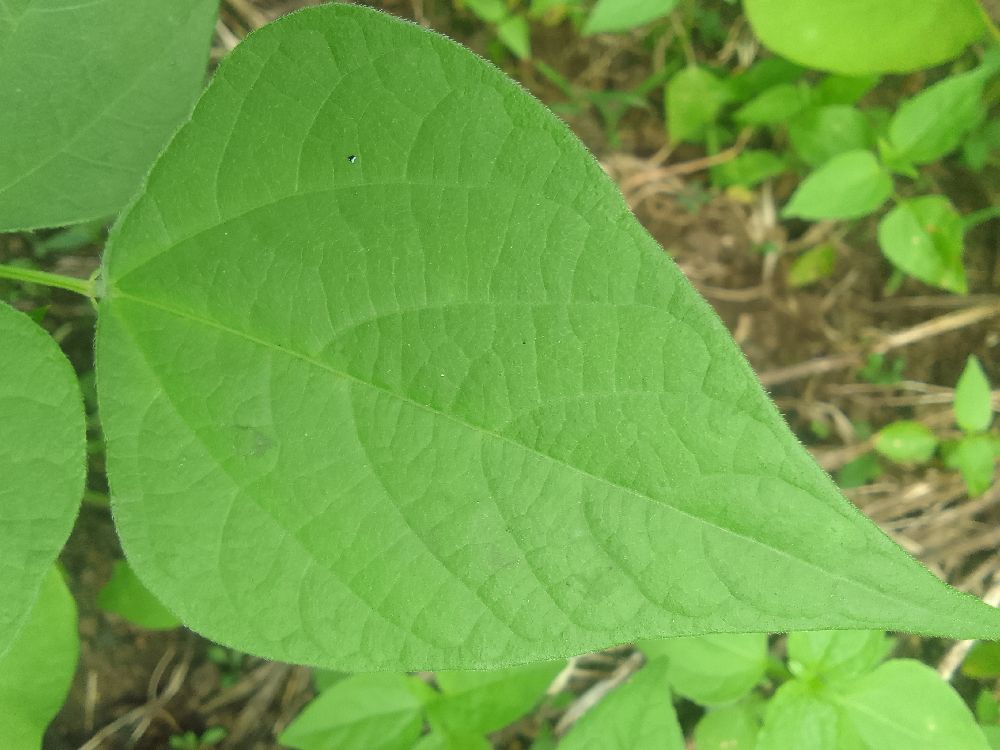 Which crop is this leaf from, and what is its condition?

common bean, healthy
